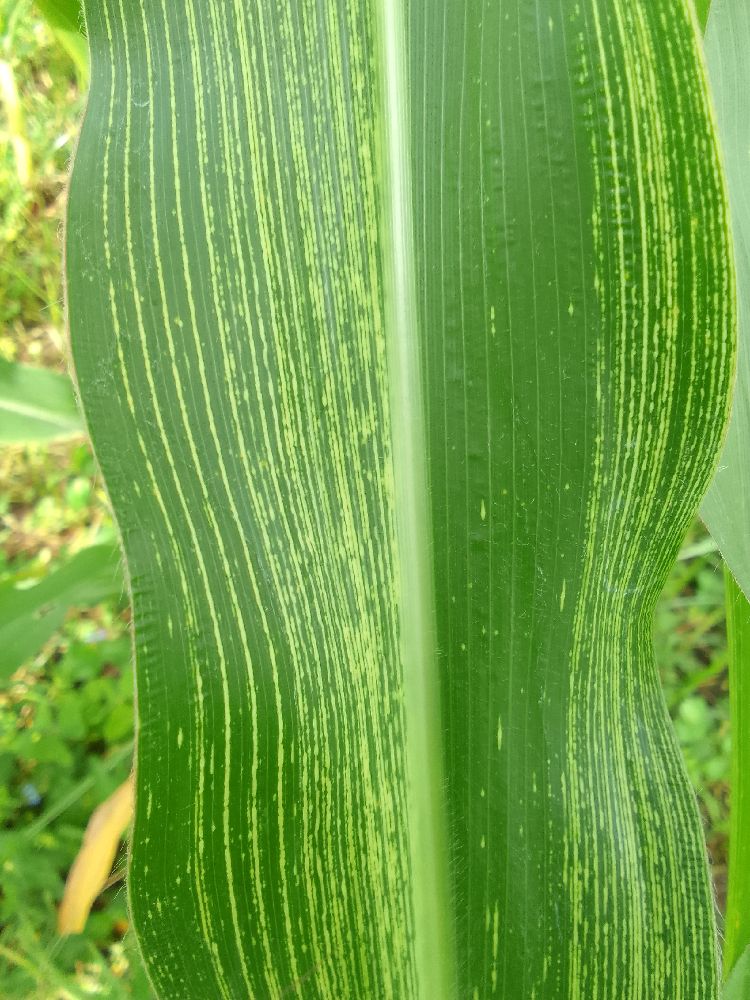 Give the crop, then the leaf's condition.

maize, maize streak virus
